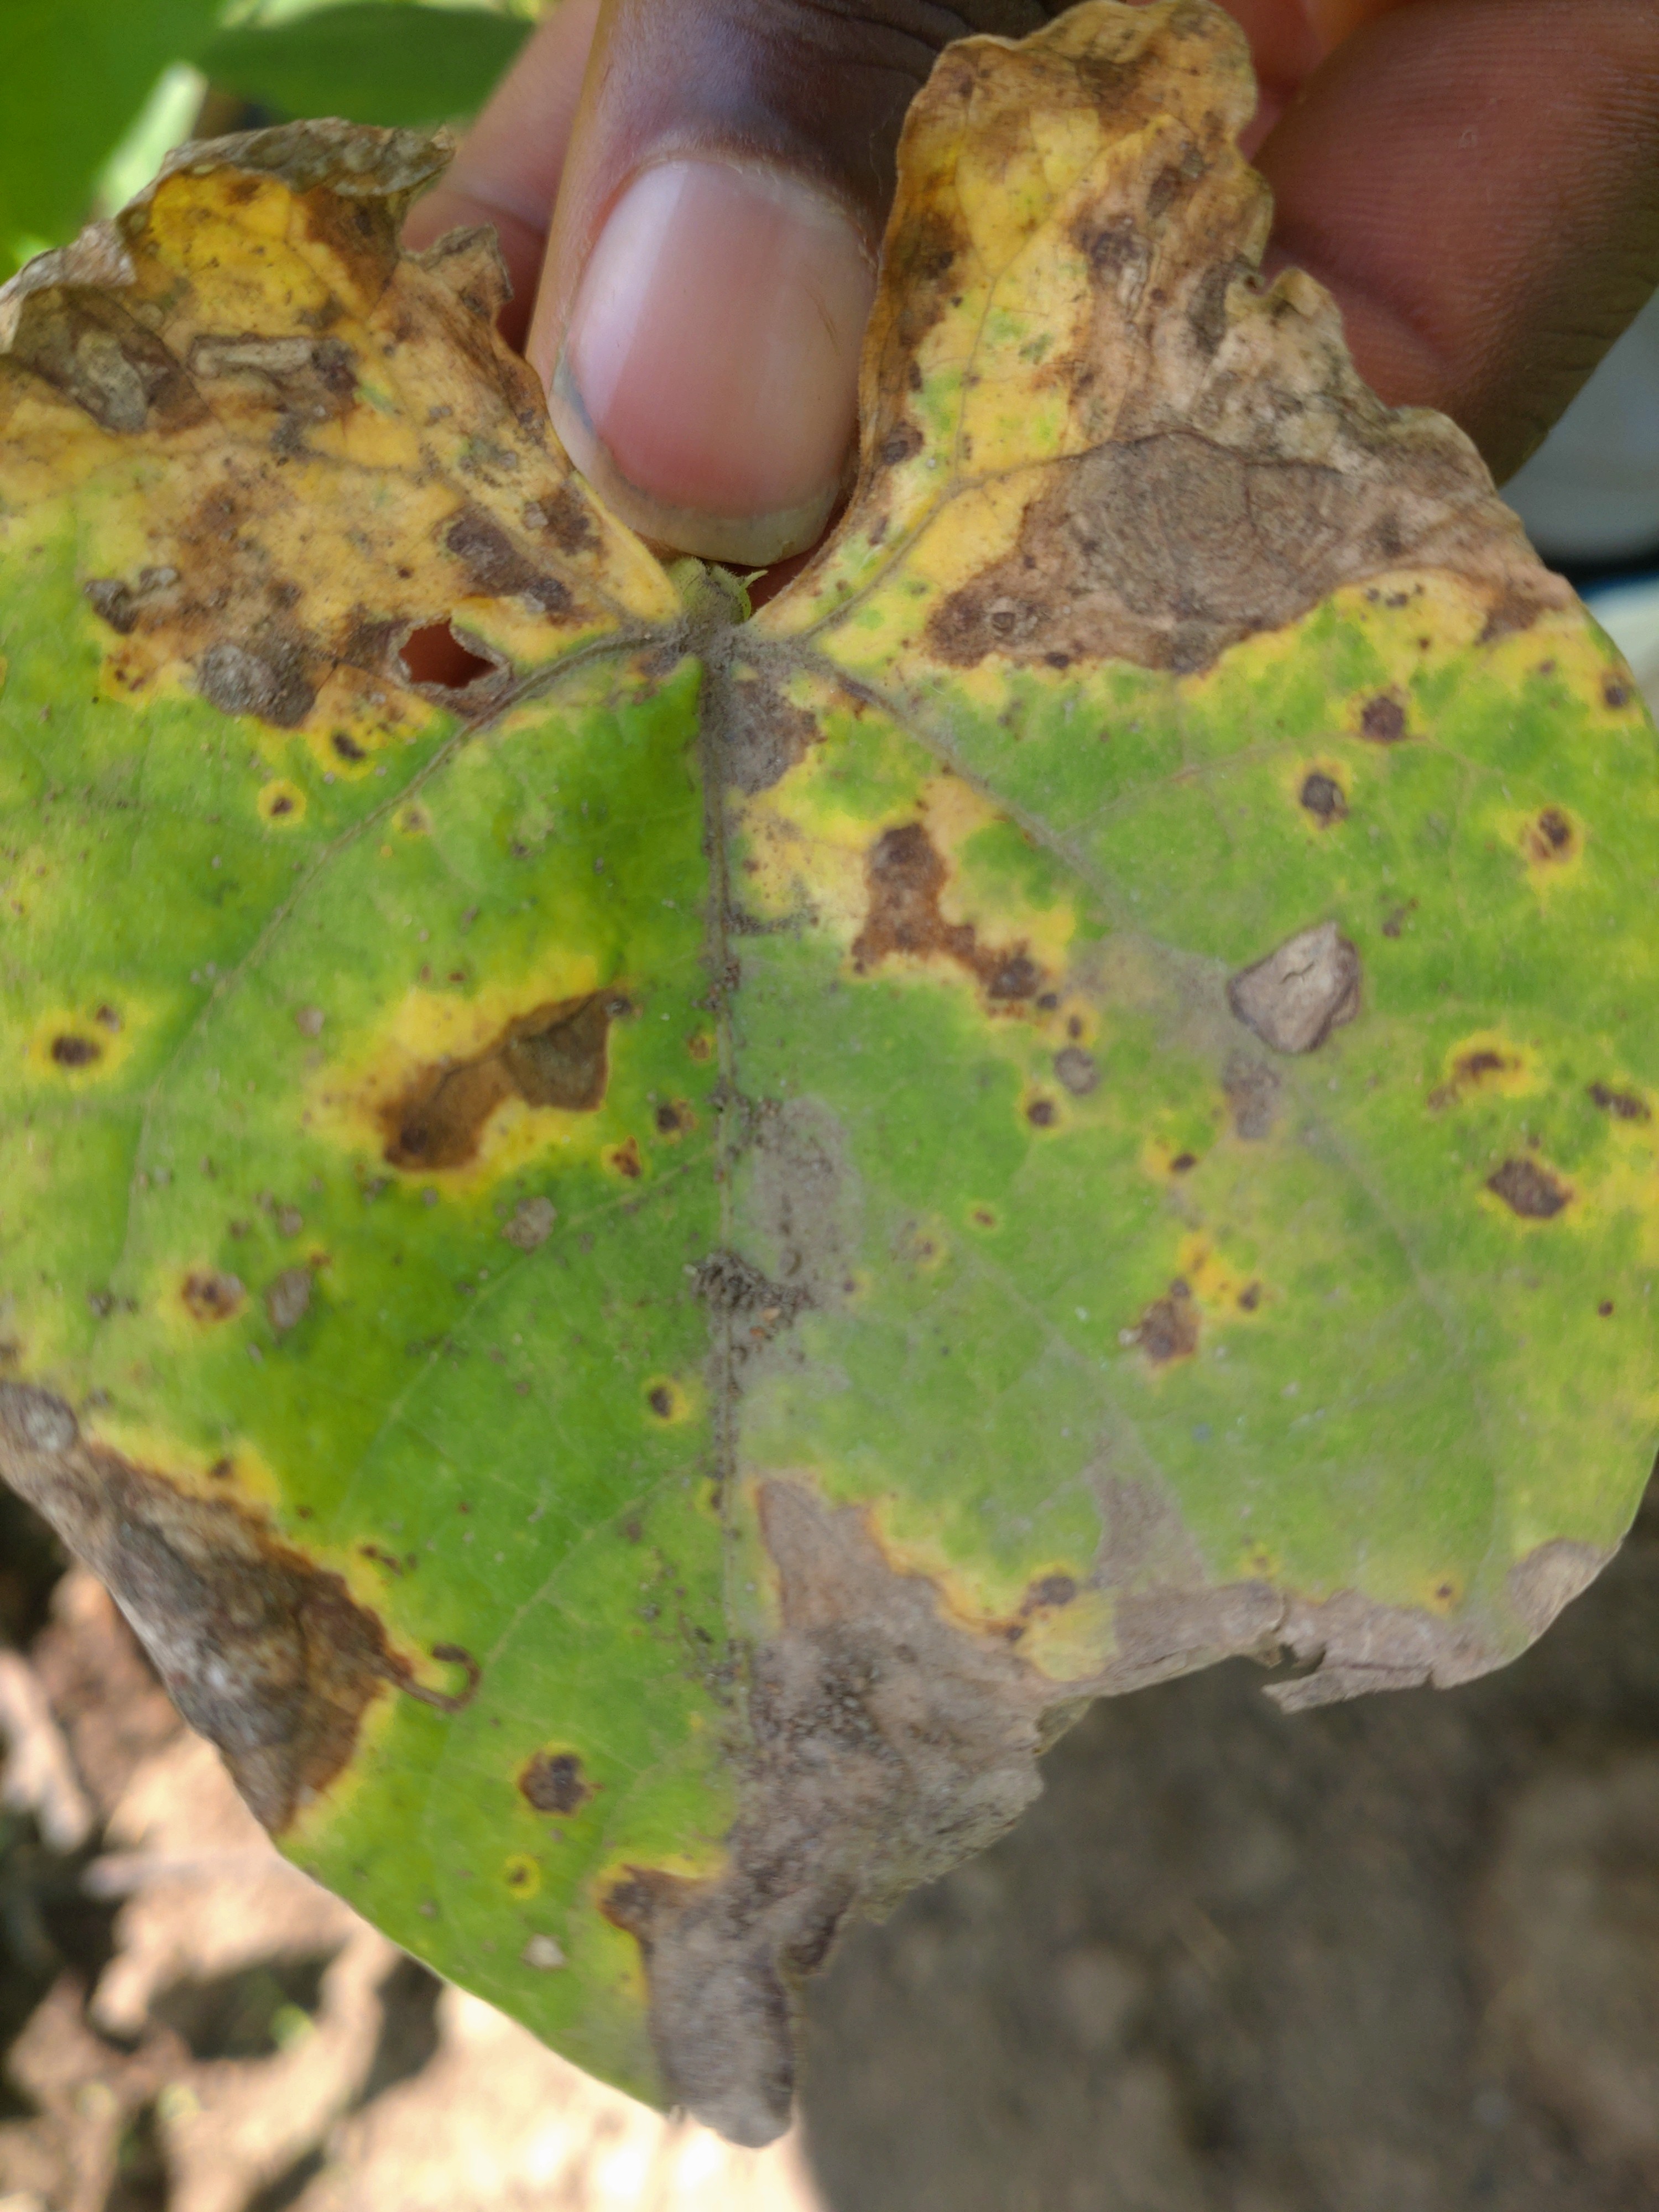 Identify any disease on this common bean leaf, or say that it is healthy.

rust
